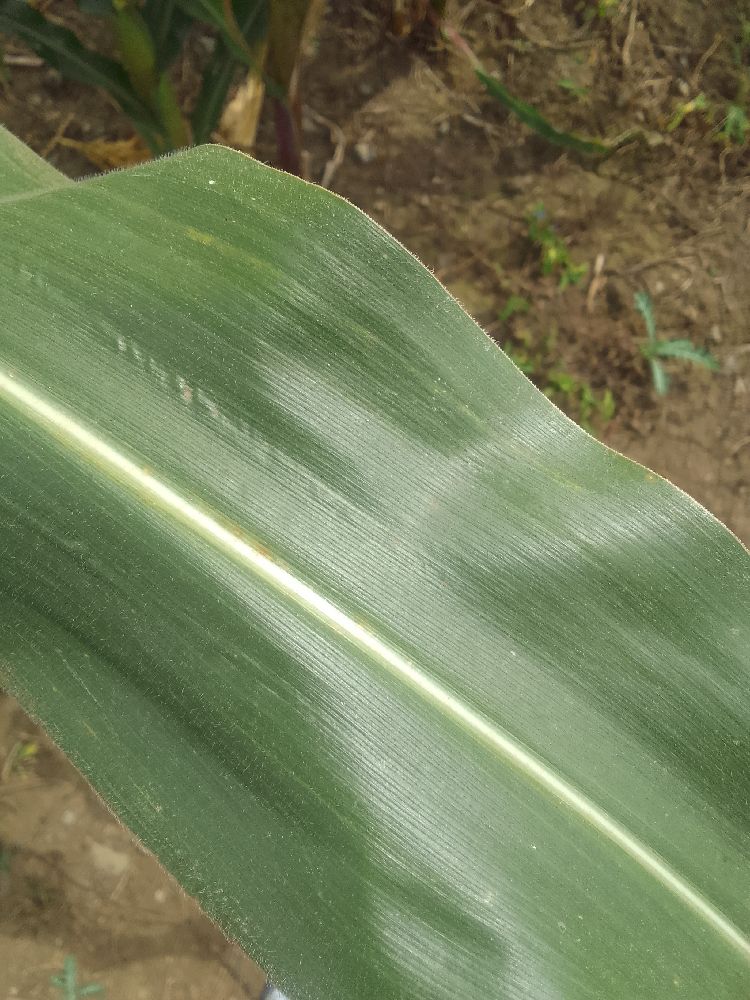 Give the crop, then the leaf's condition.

maize, healthy
